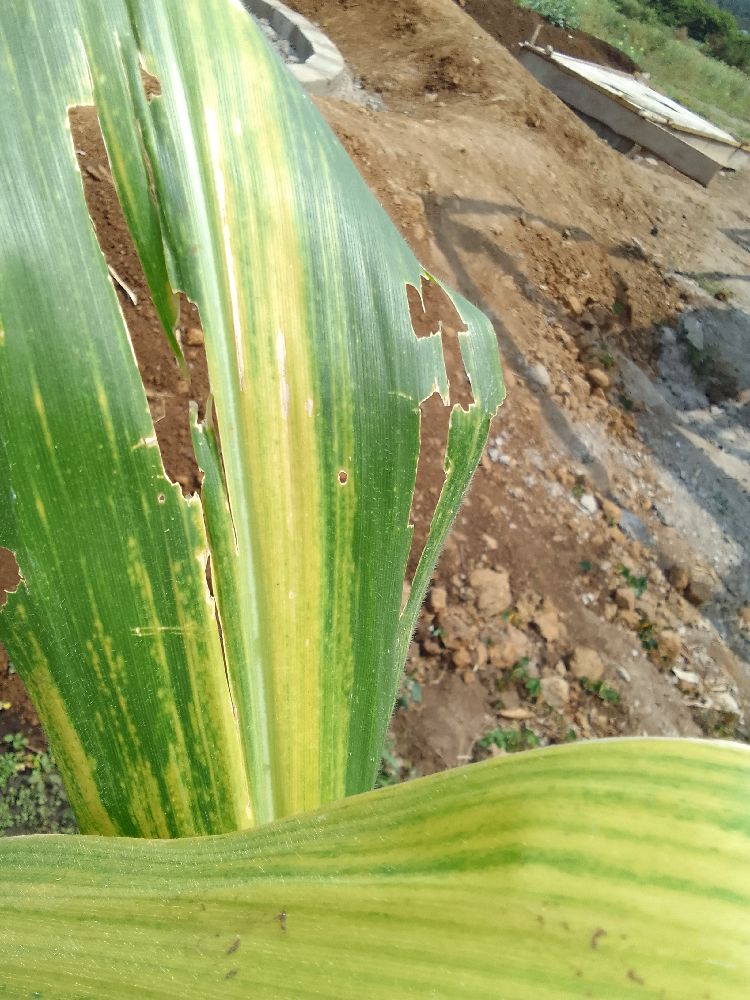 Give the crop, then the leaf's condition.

maize, maize lethal necrosis
